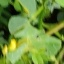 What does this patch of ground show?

unstructured weed
